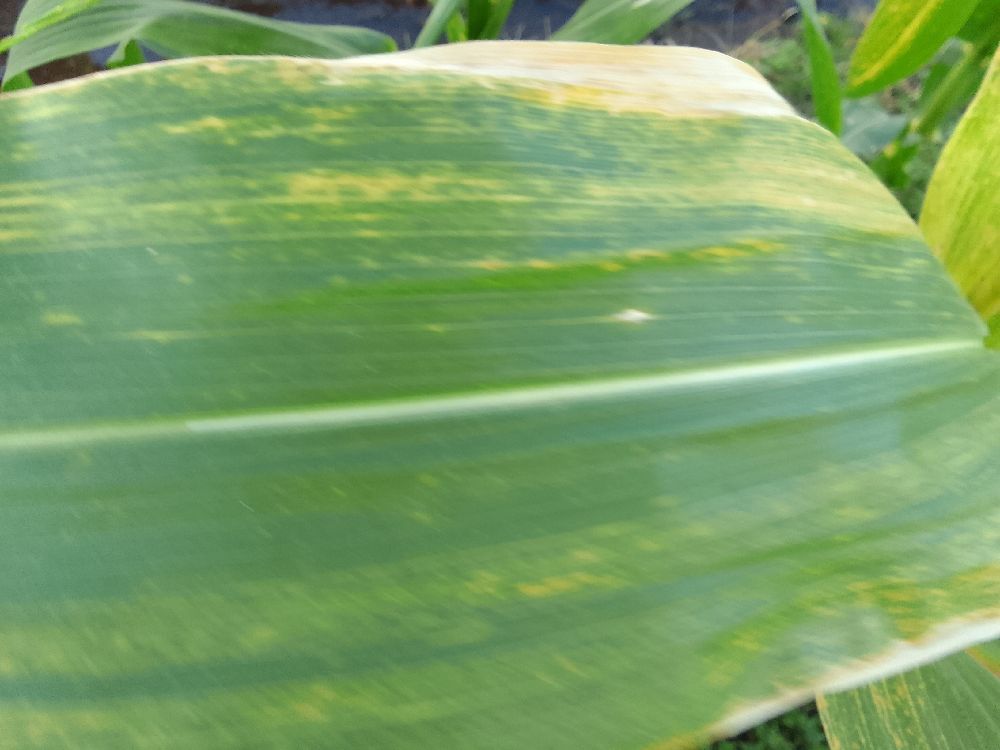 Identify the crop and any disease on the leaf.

maize, maize lethal necrosis
